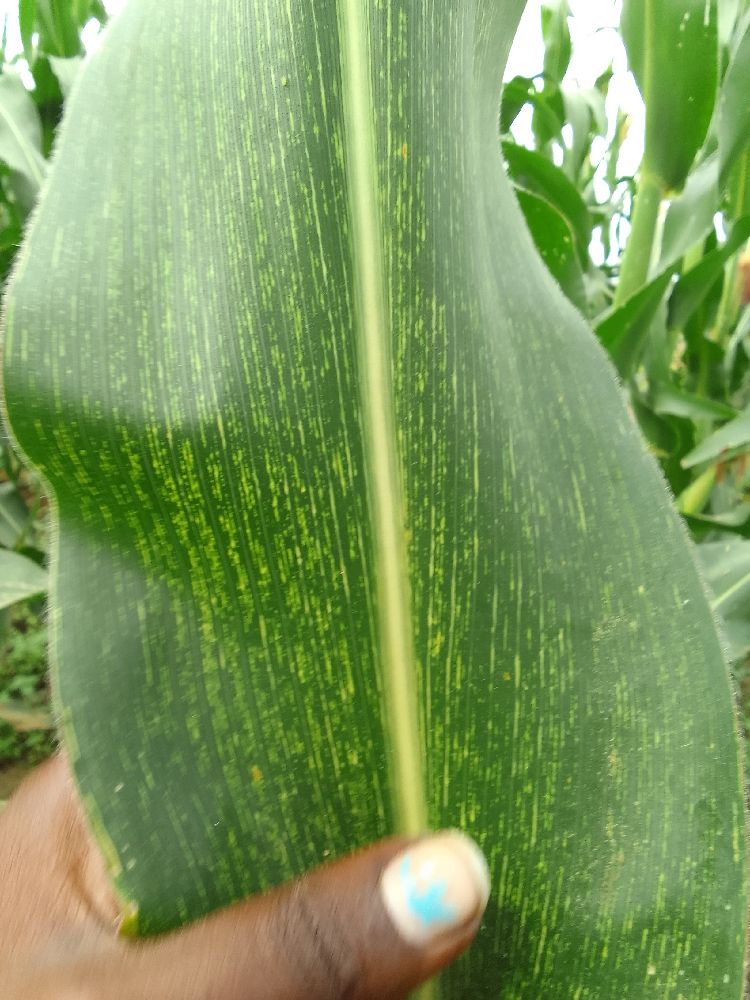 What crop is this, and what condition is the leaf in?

maize, maize streak virus
